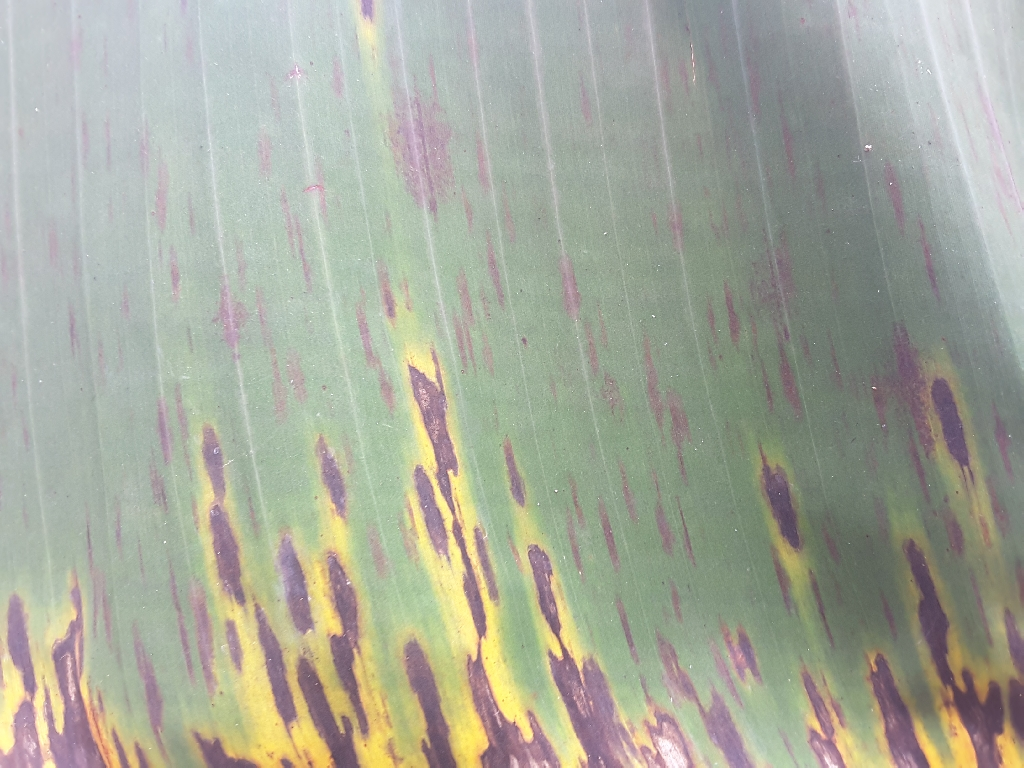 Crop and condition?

banana, black sigatoka
